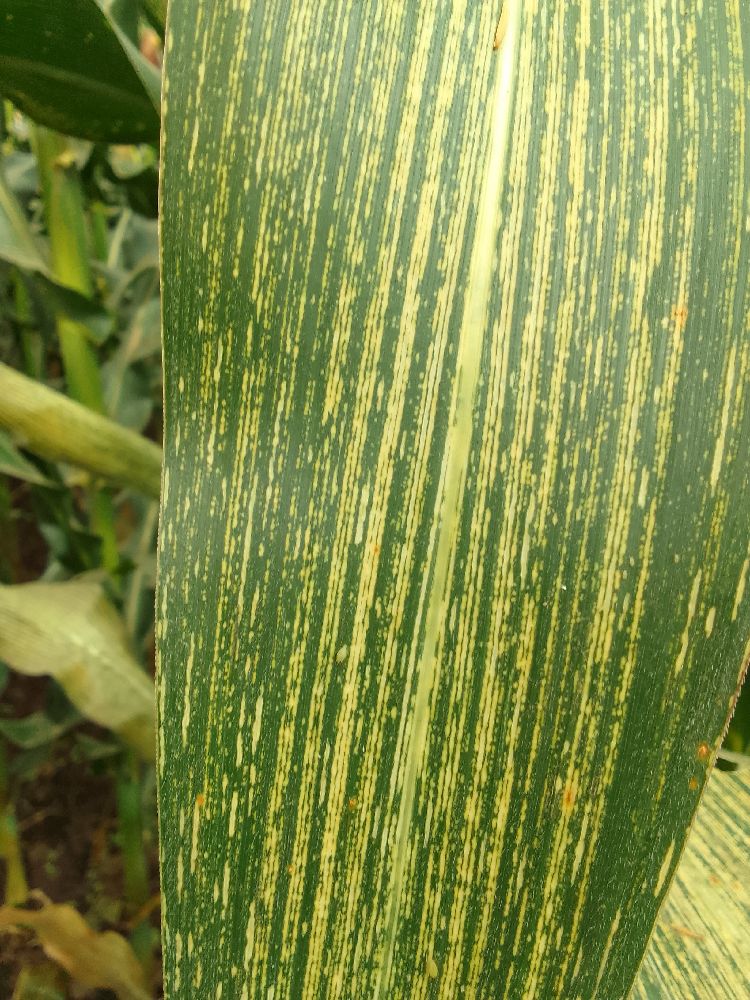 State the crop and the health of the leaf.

maize, maize streak virus
